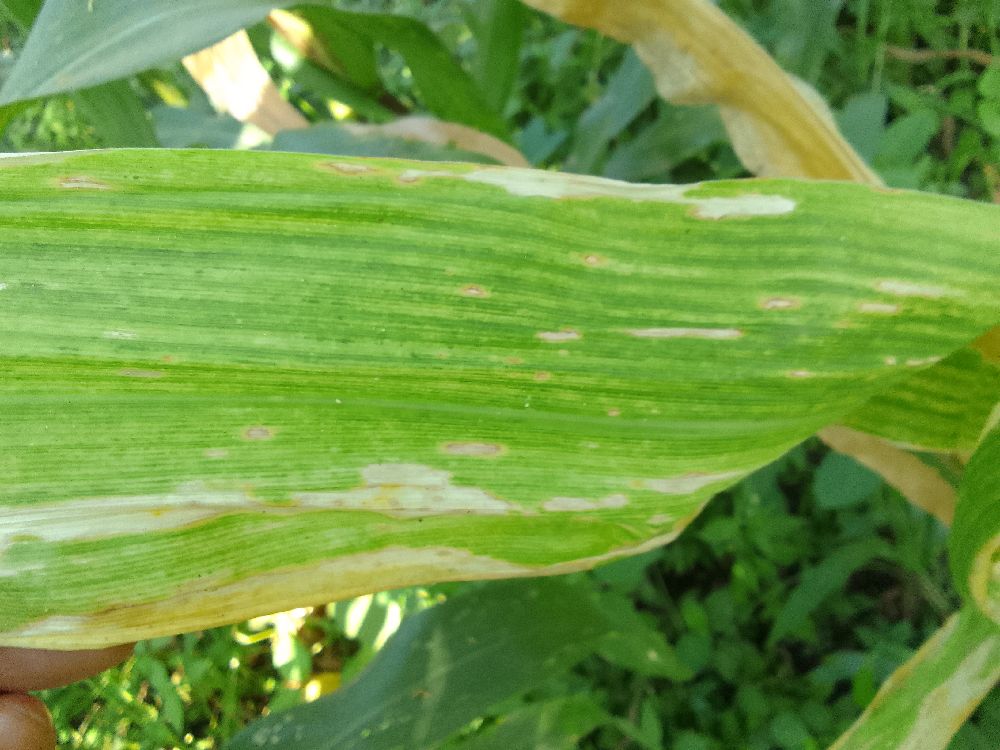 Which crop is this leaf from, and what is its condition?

maize, maize lethal necrosis
